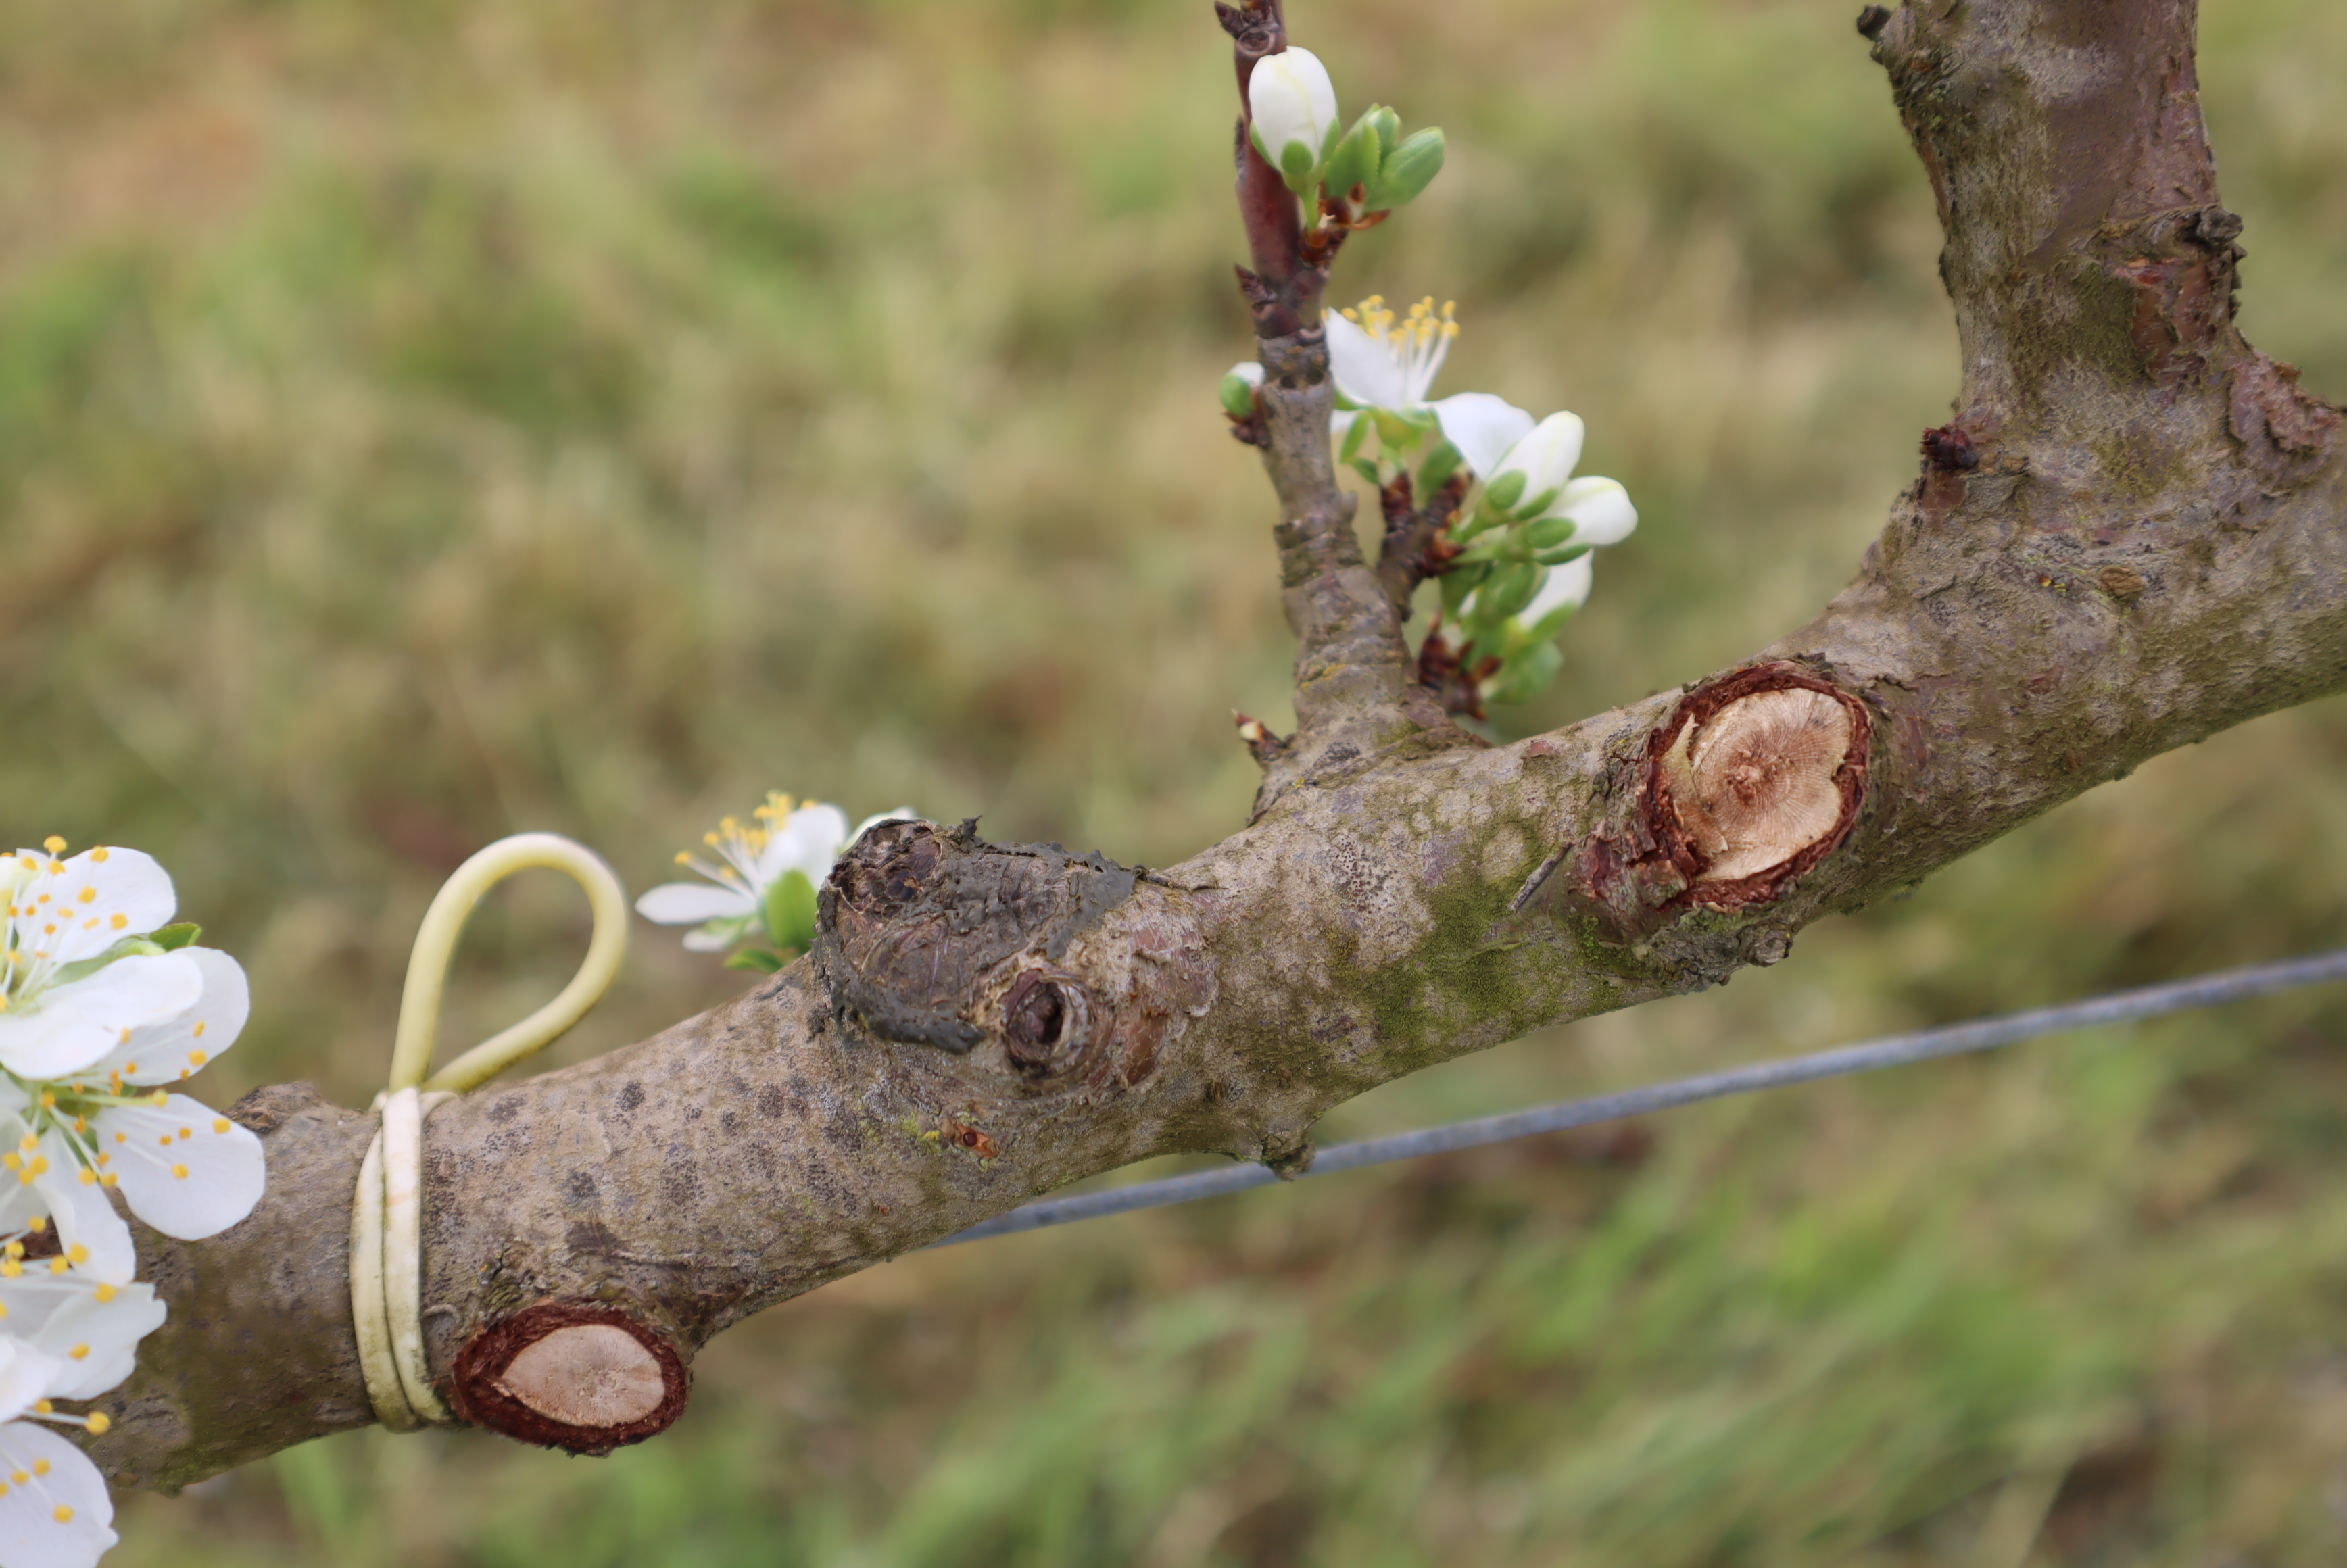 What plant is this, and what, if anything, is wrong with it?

plum, mechanical damage
